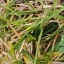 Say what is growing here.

grass
